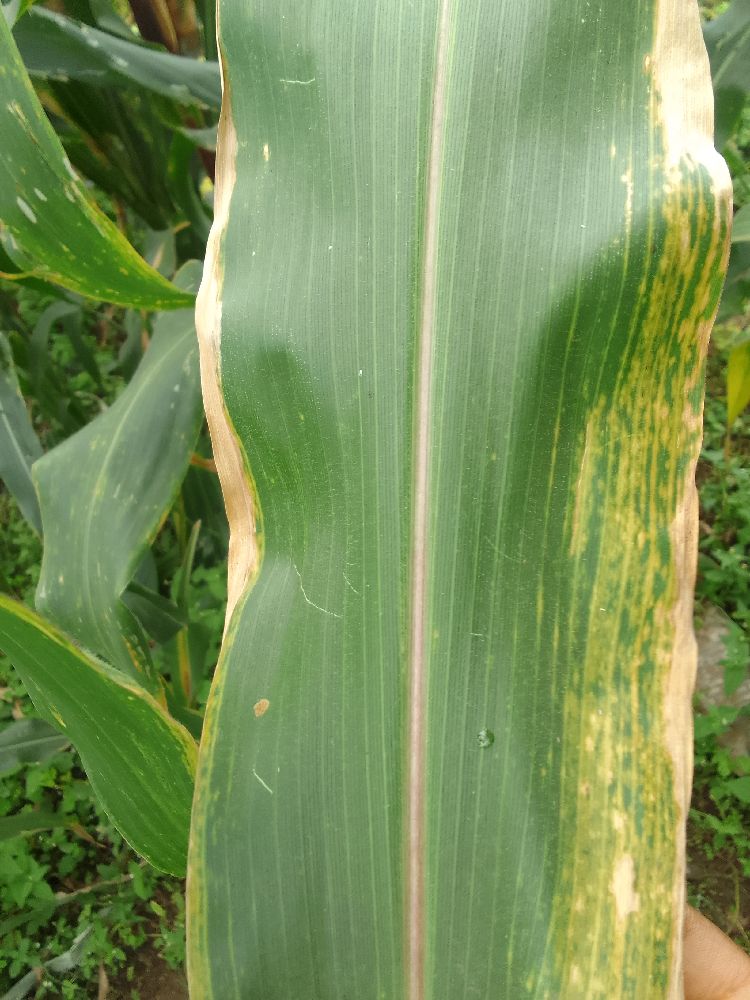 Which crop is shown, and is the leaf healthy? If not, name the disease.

maize, maize lethal necrosis
